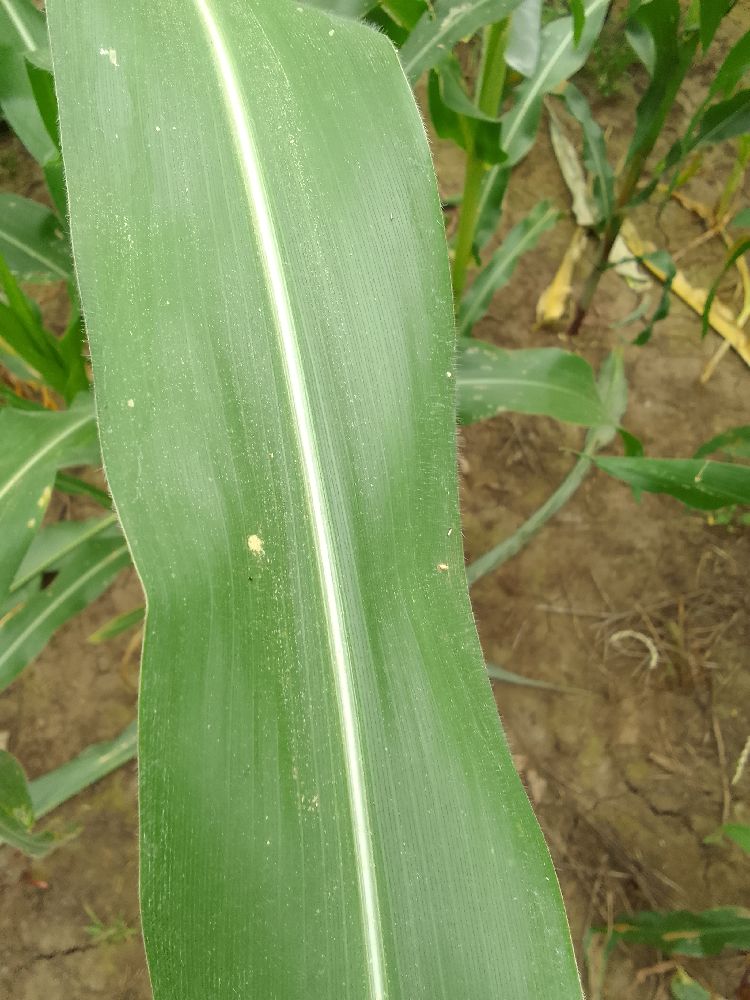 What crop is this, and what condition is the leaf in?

maize, healthy
